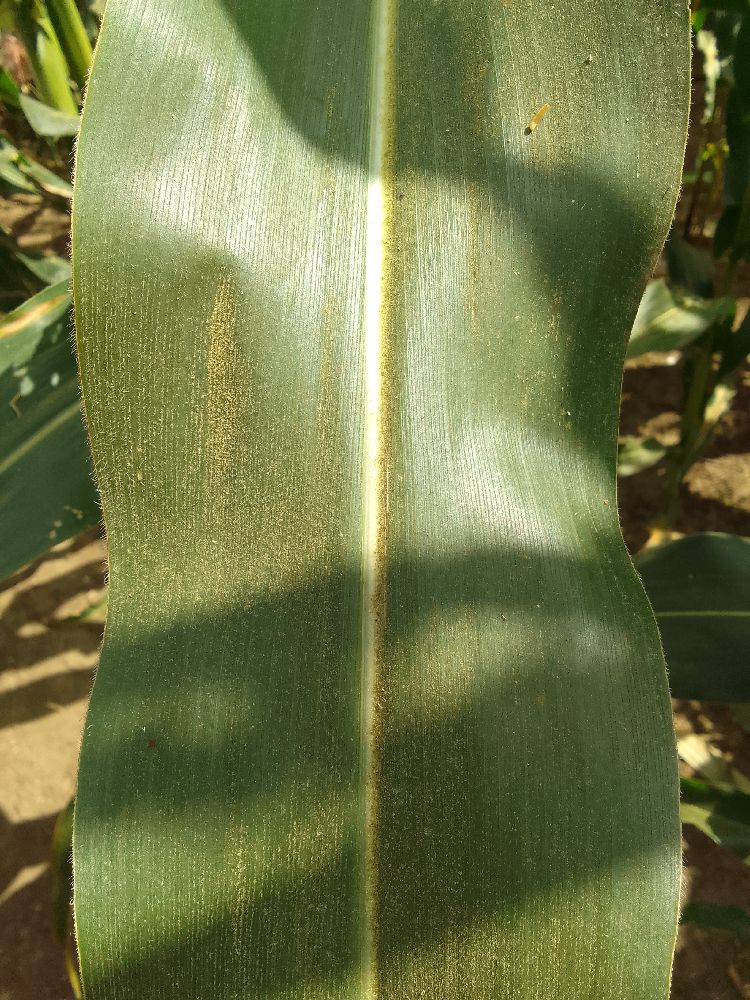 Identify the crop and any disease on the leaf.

maize, healthy
